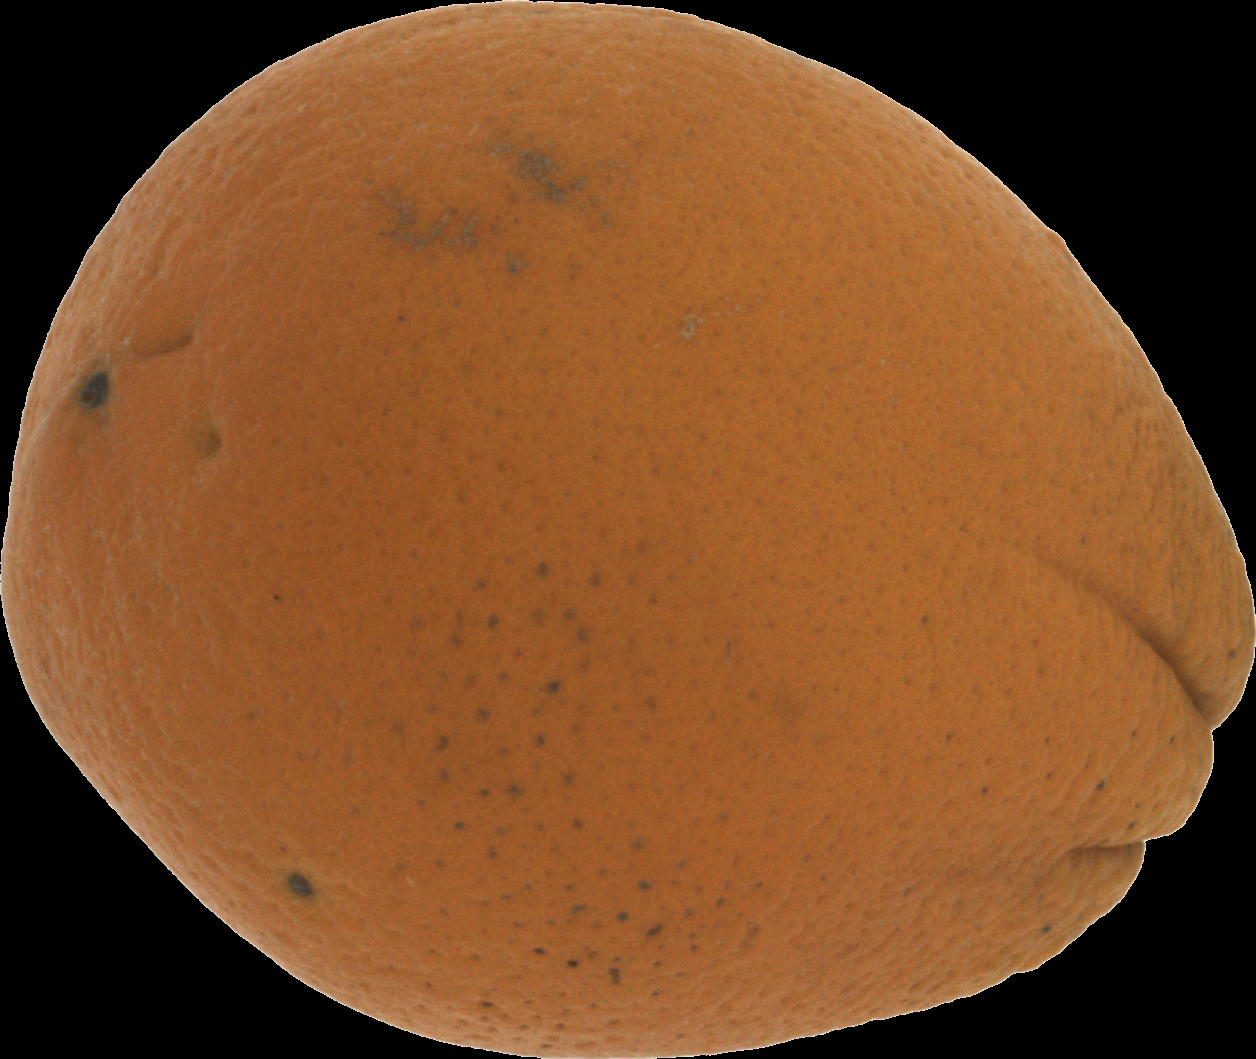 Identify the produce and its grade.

orange, bad
